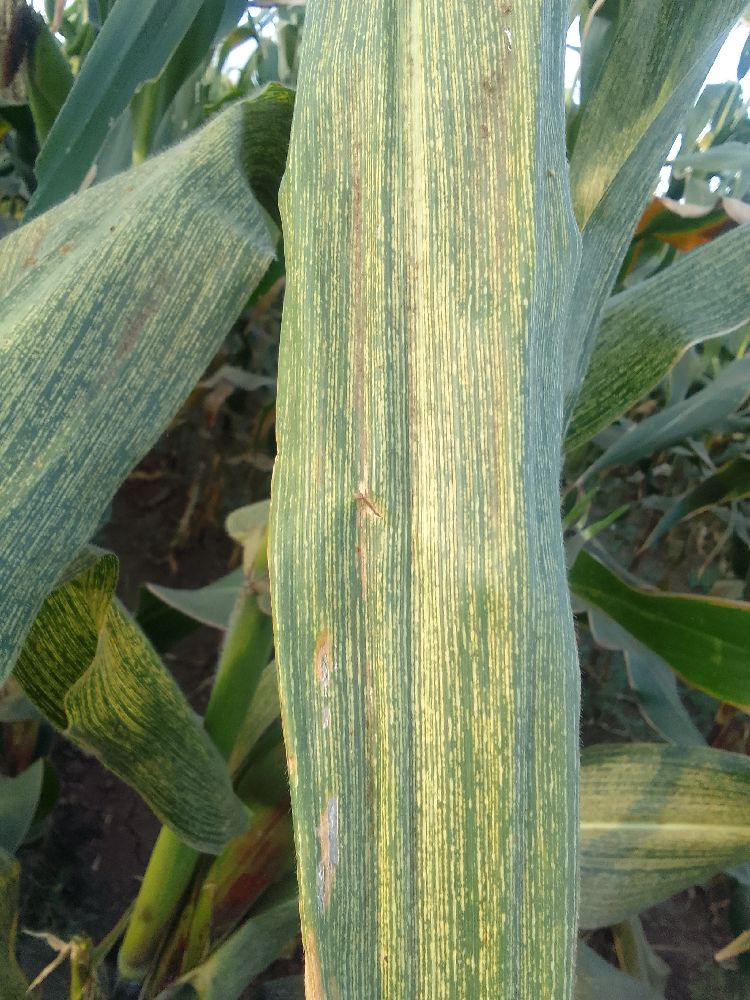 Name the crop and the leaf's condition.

maize, maize streak virus
